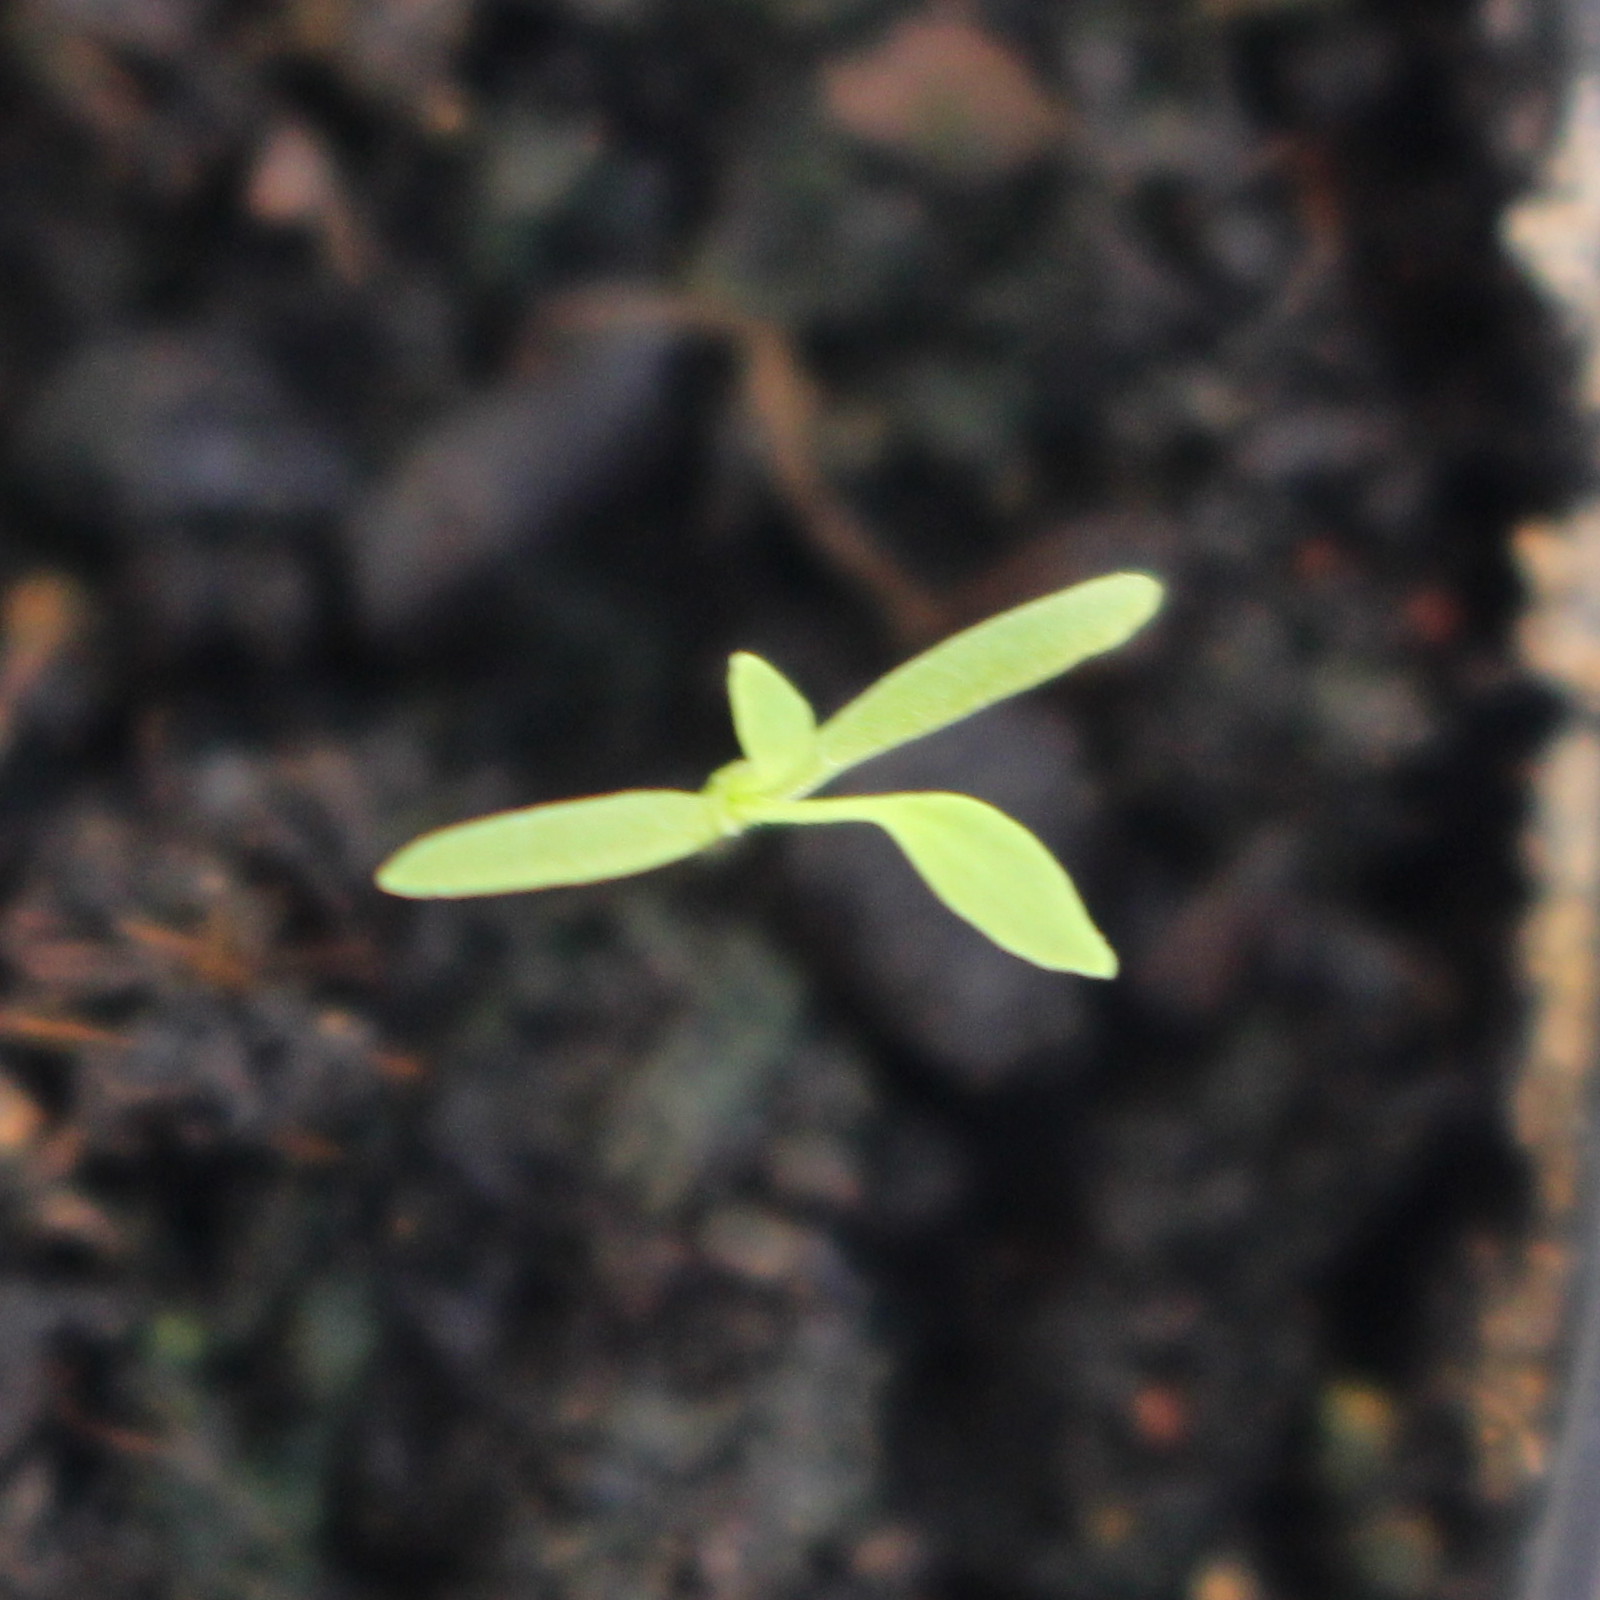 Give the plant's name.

Papaver rhoeas
